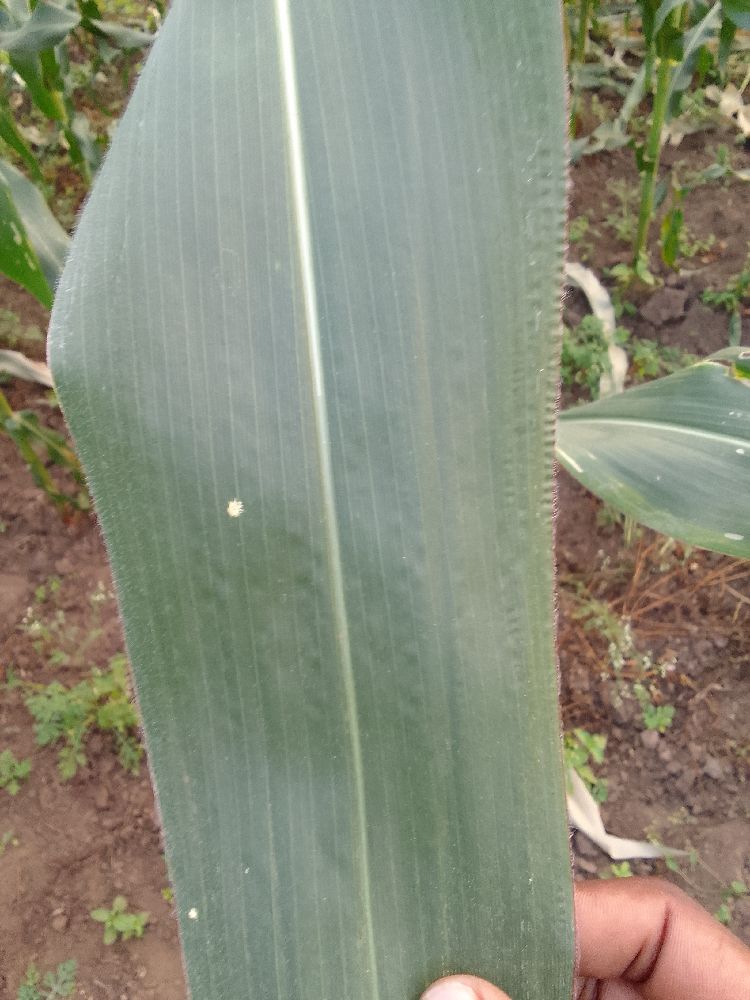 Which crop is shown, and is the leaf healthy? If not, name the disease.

maize, healthy
